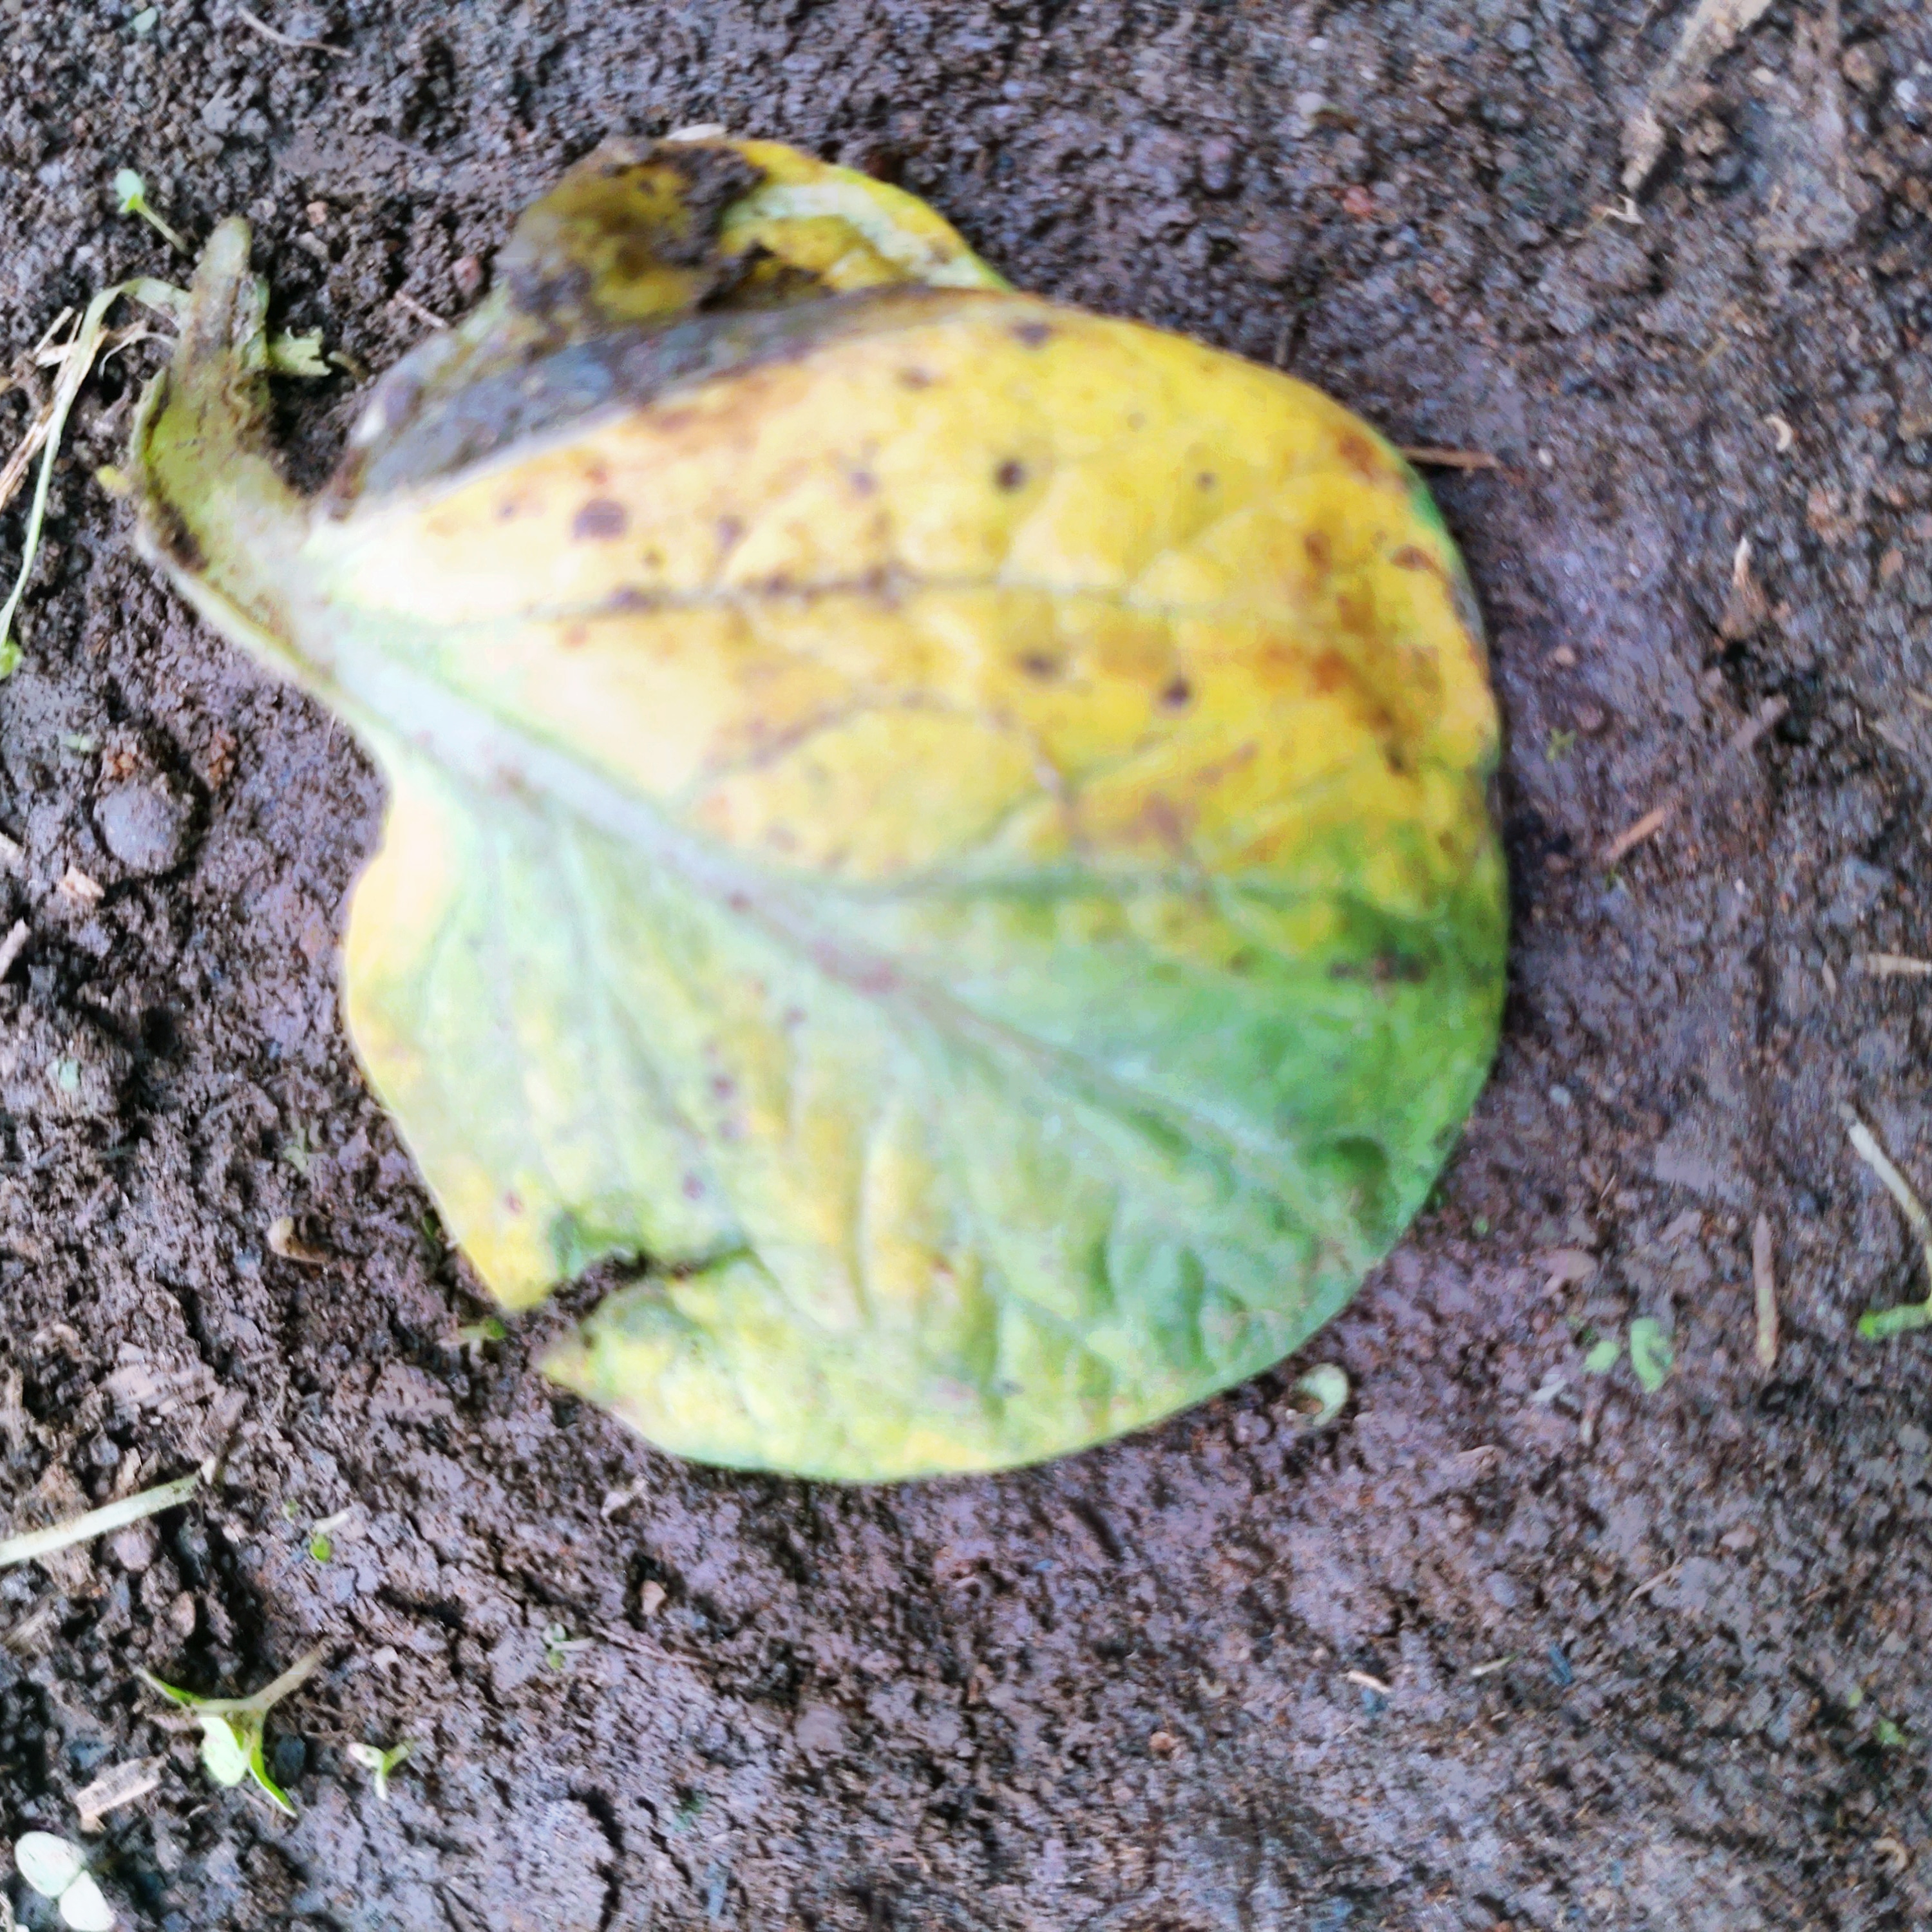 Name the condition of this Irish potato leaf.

late blight
